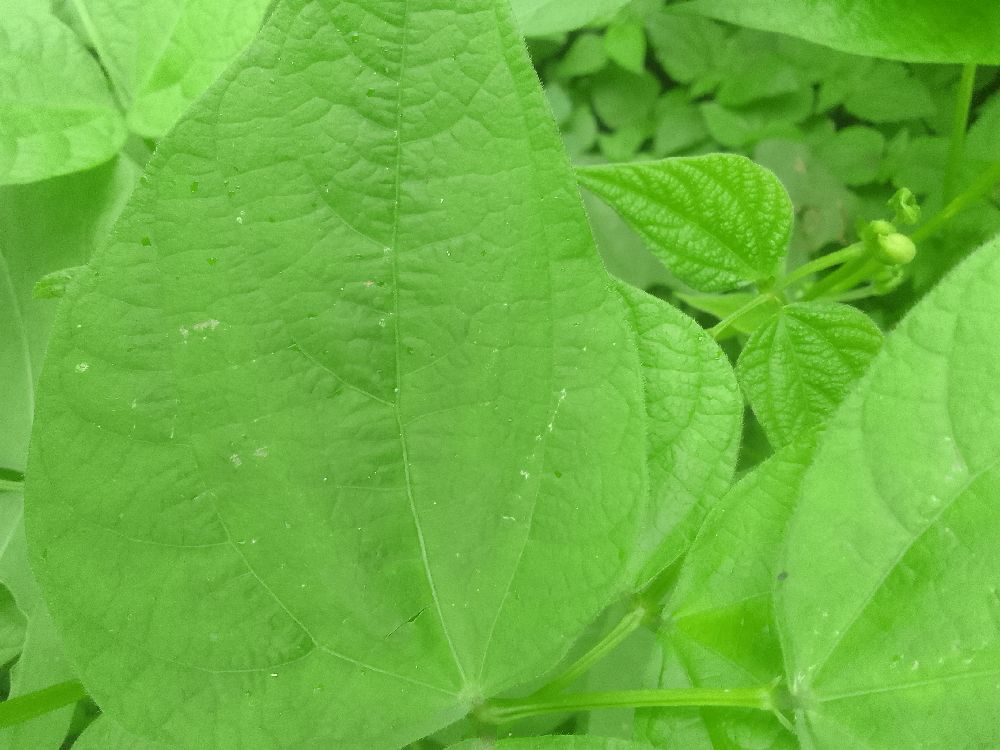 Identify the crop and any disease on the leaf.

common bean, healthy
